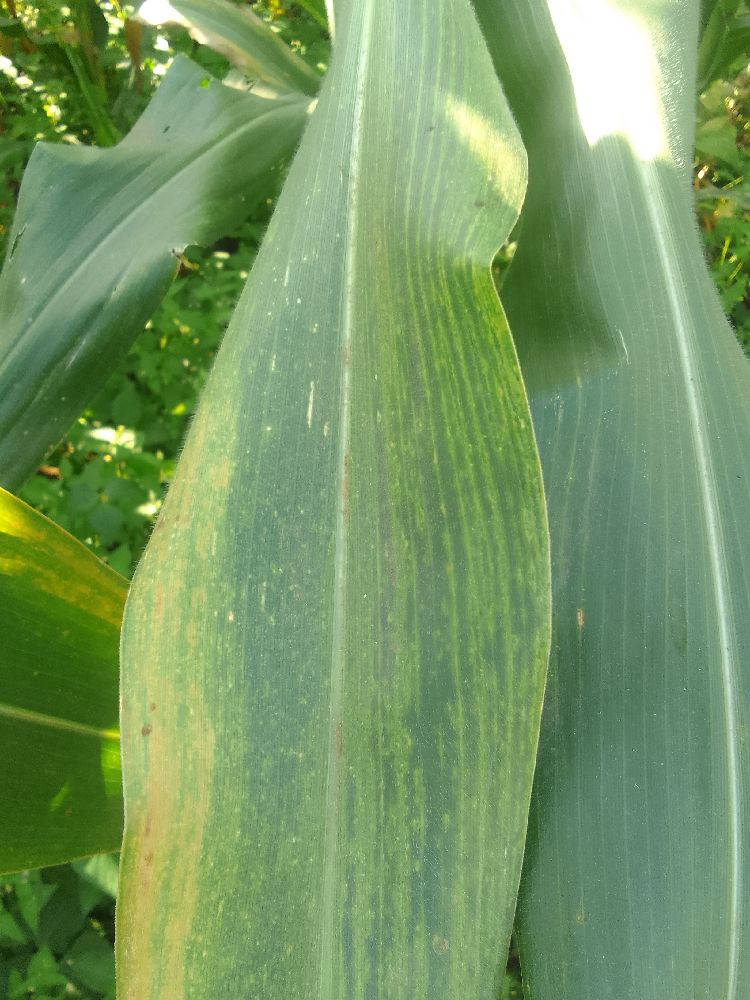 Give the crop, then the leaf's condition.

maize, maize lethal necrosis
